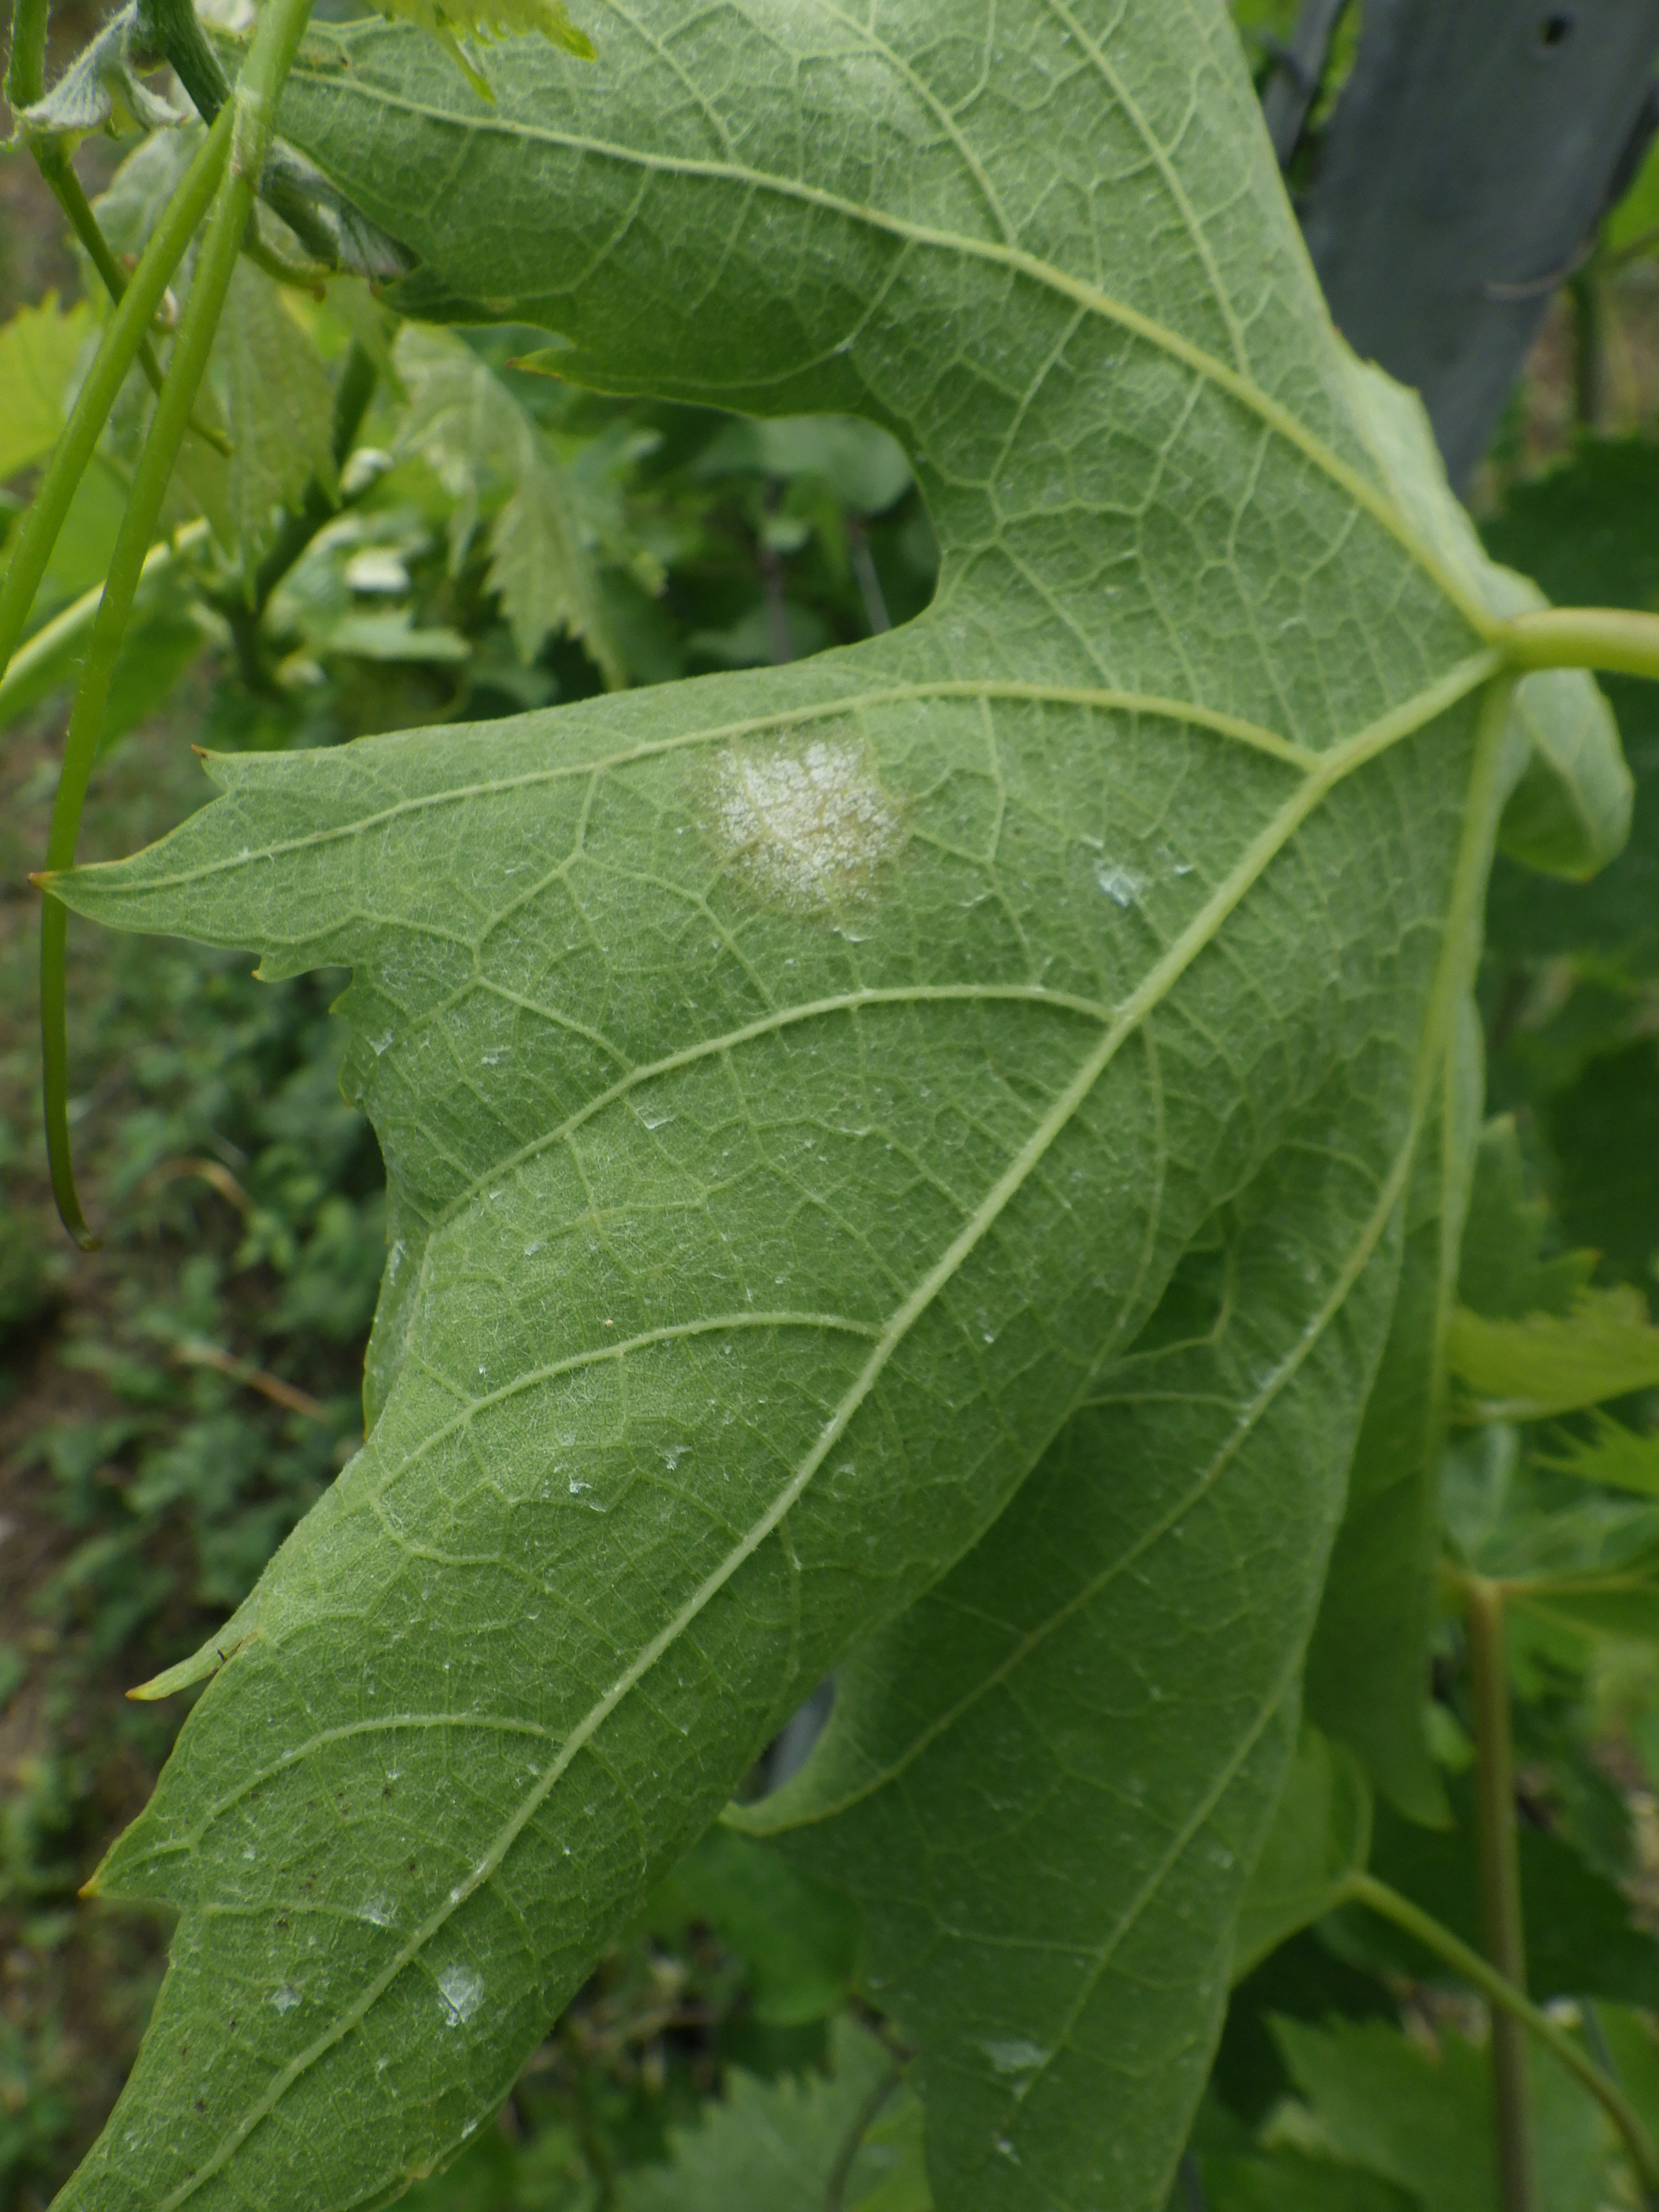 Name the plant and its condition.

grapevine, mites
